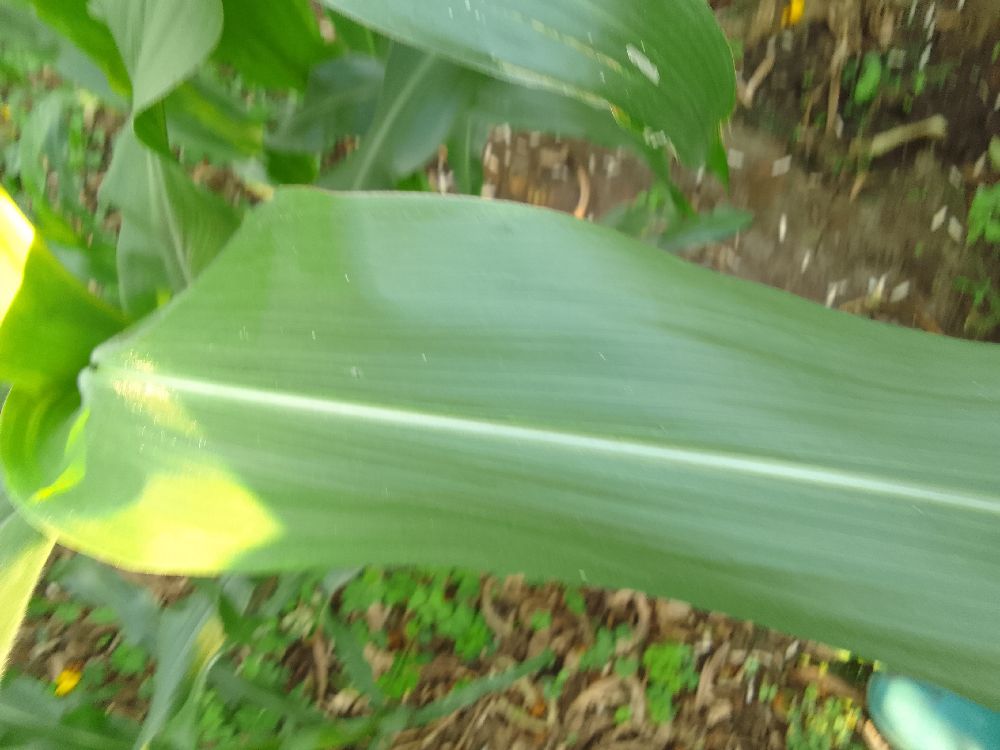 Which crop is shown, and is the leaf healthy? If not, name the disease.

maize, healthy
